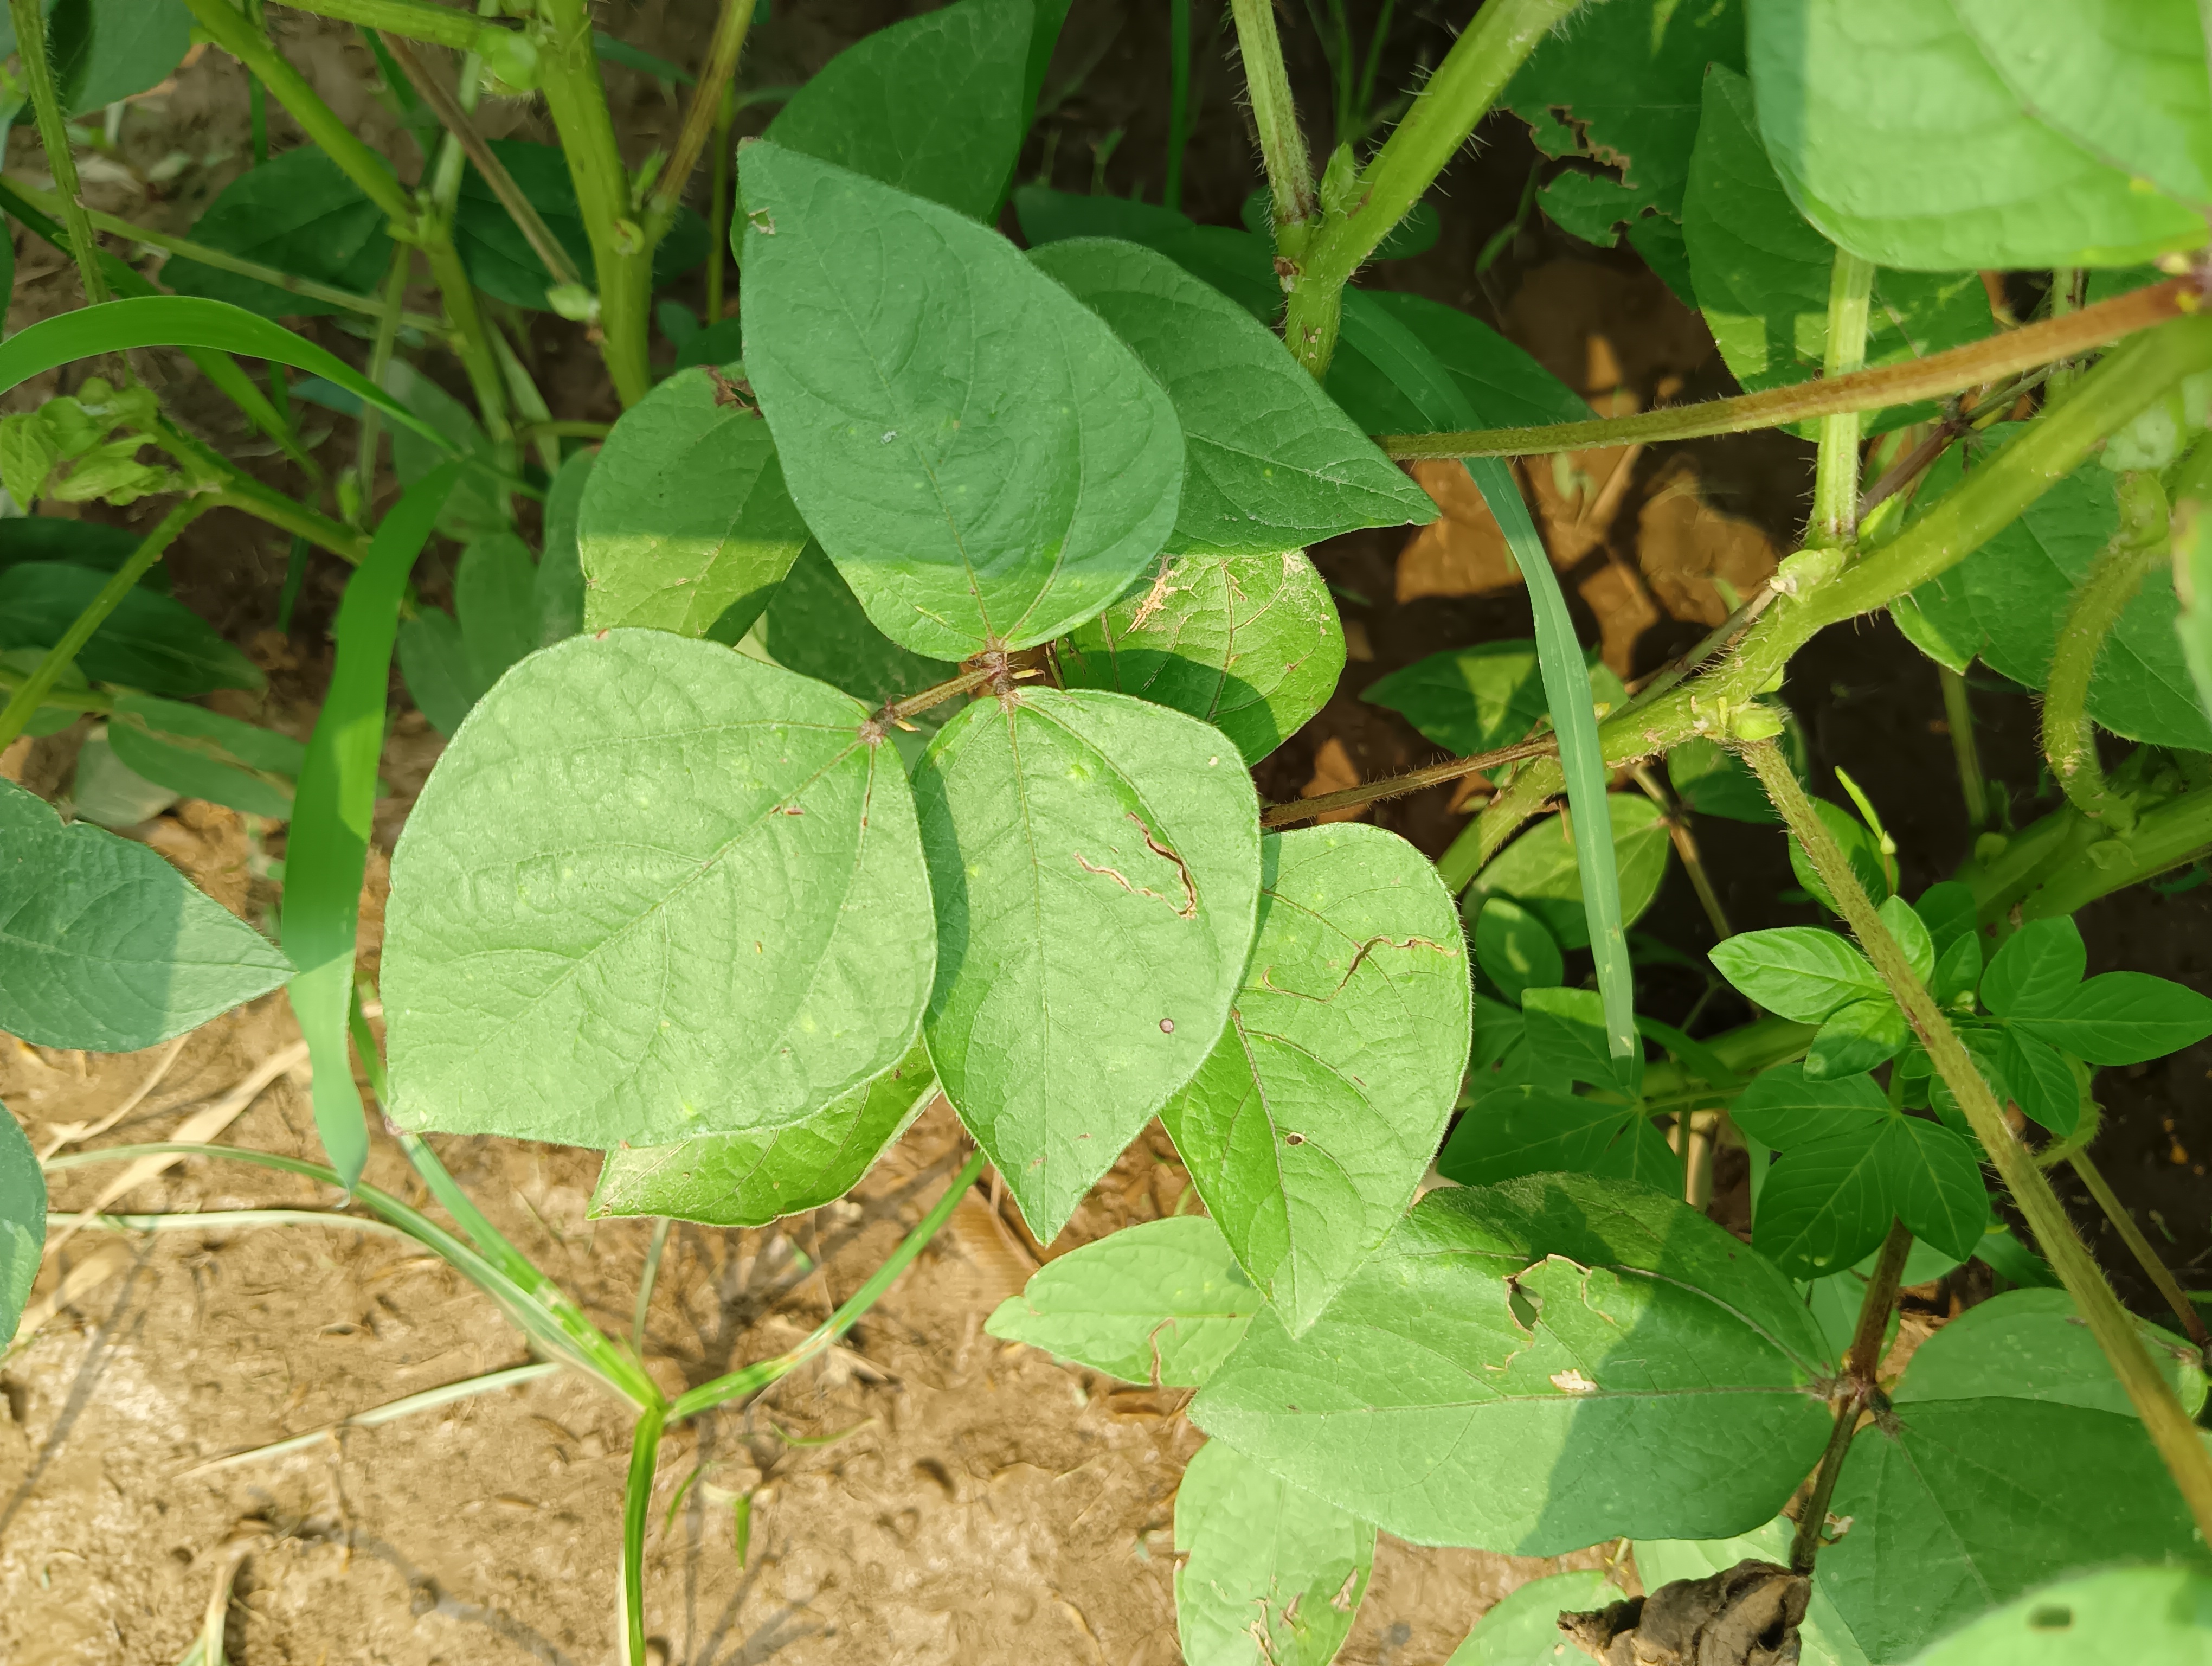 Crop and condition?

mungbean, healthy
